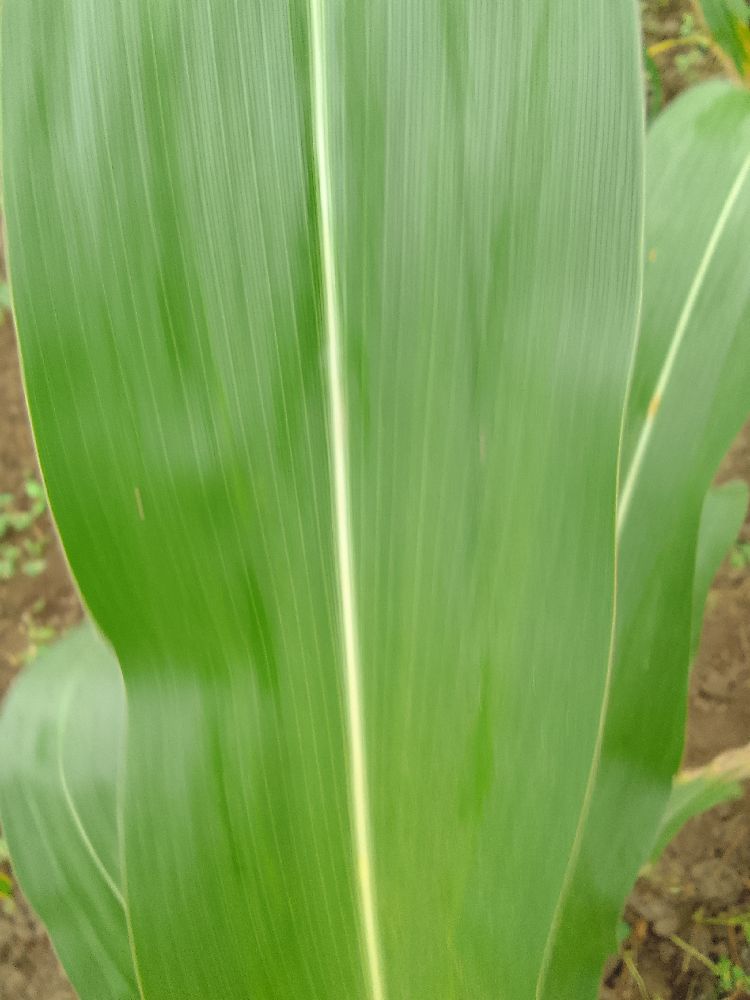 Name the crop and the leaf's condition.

maize, healthy
